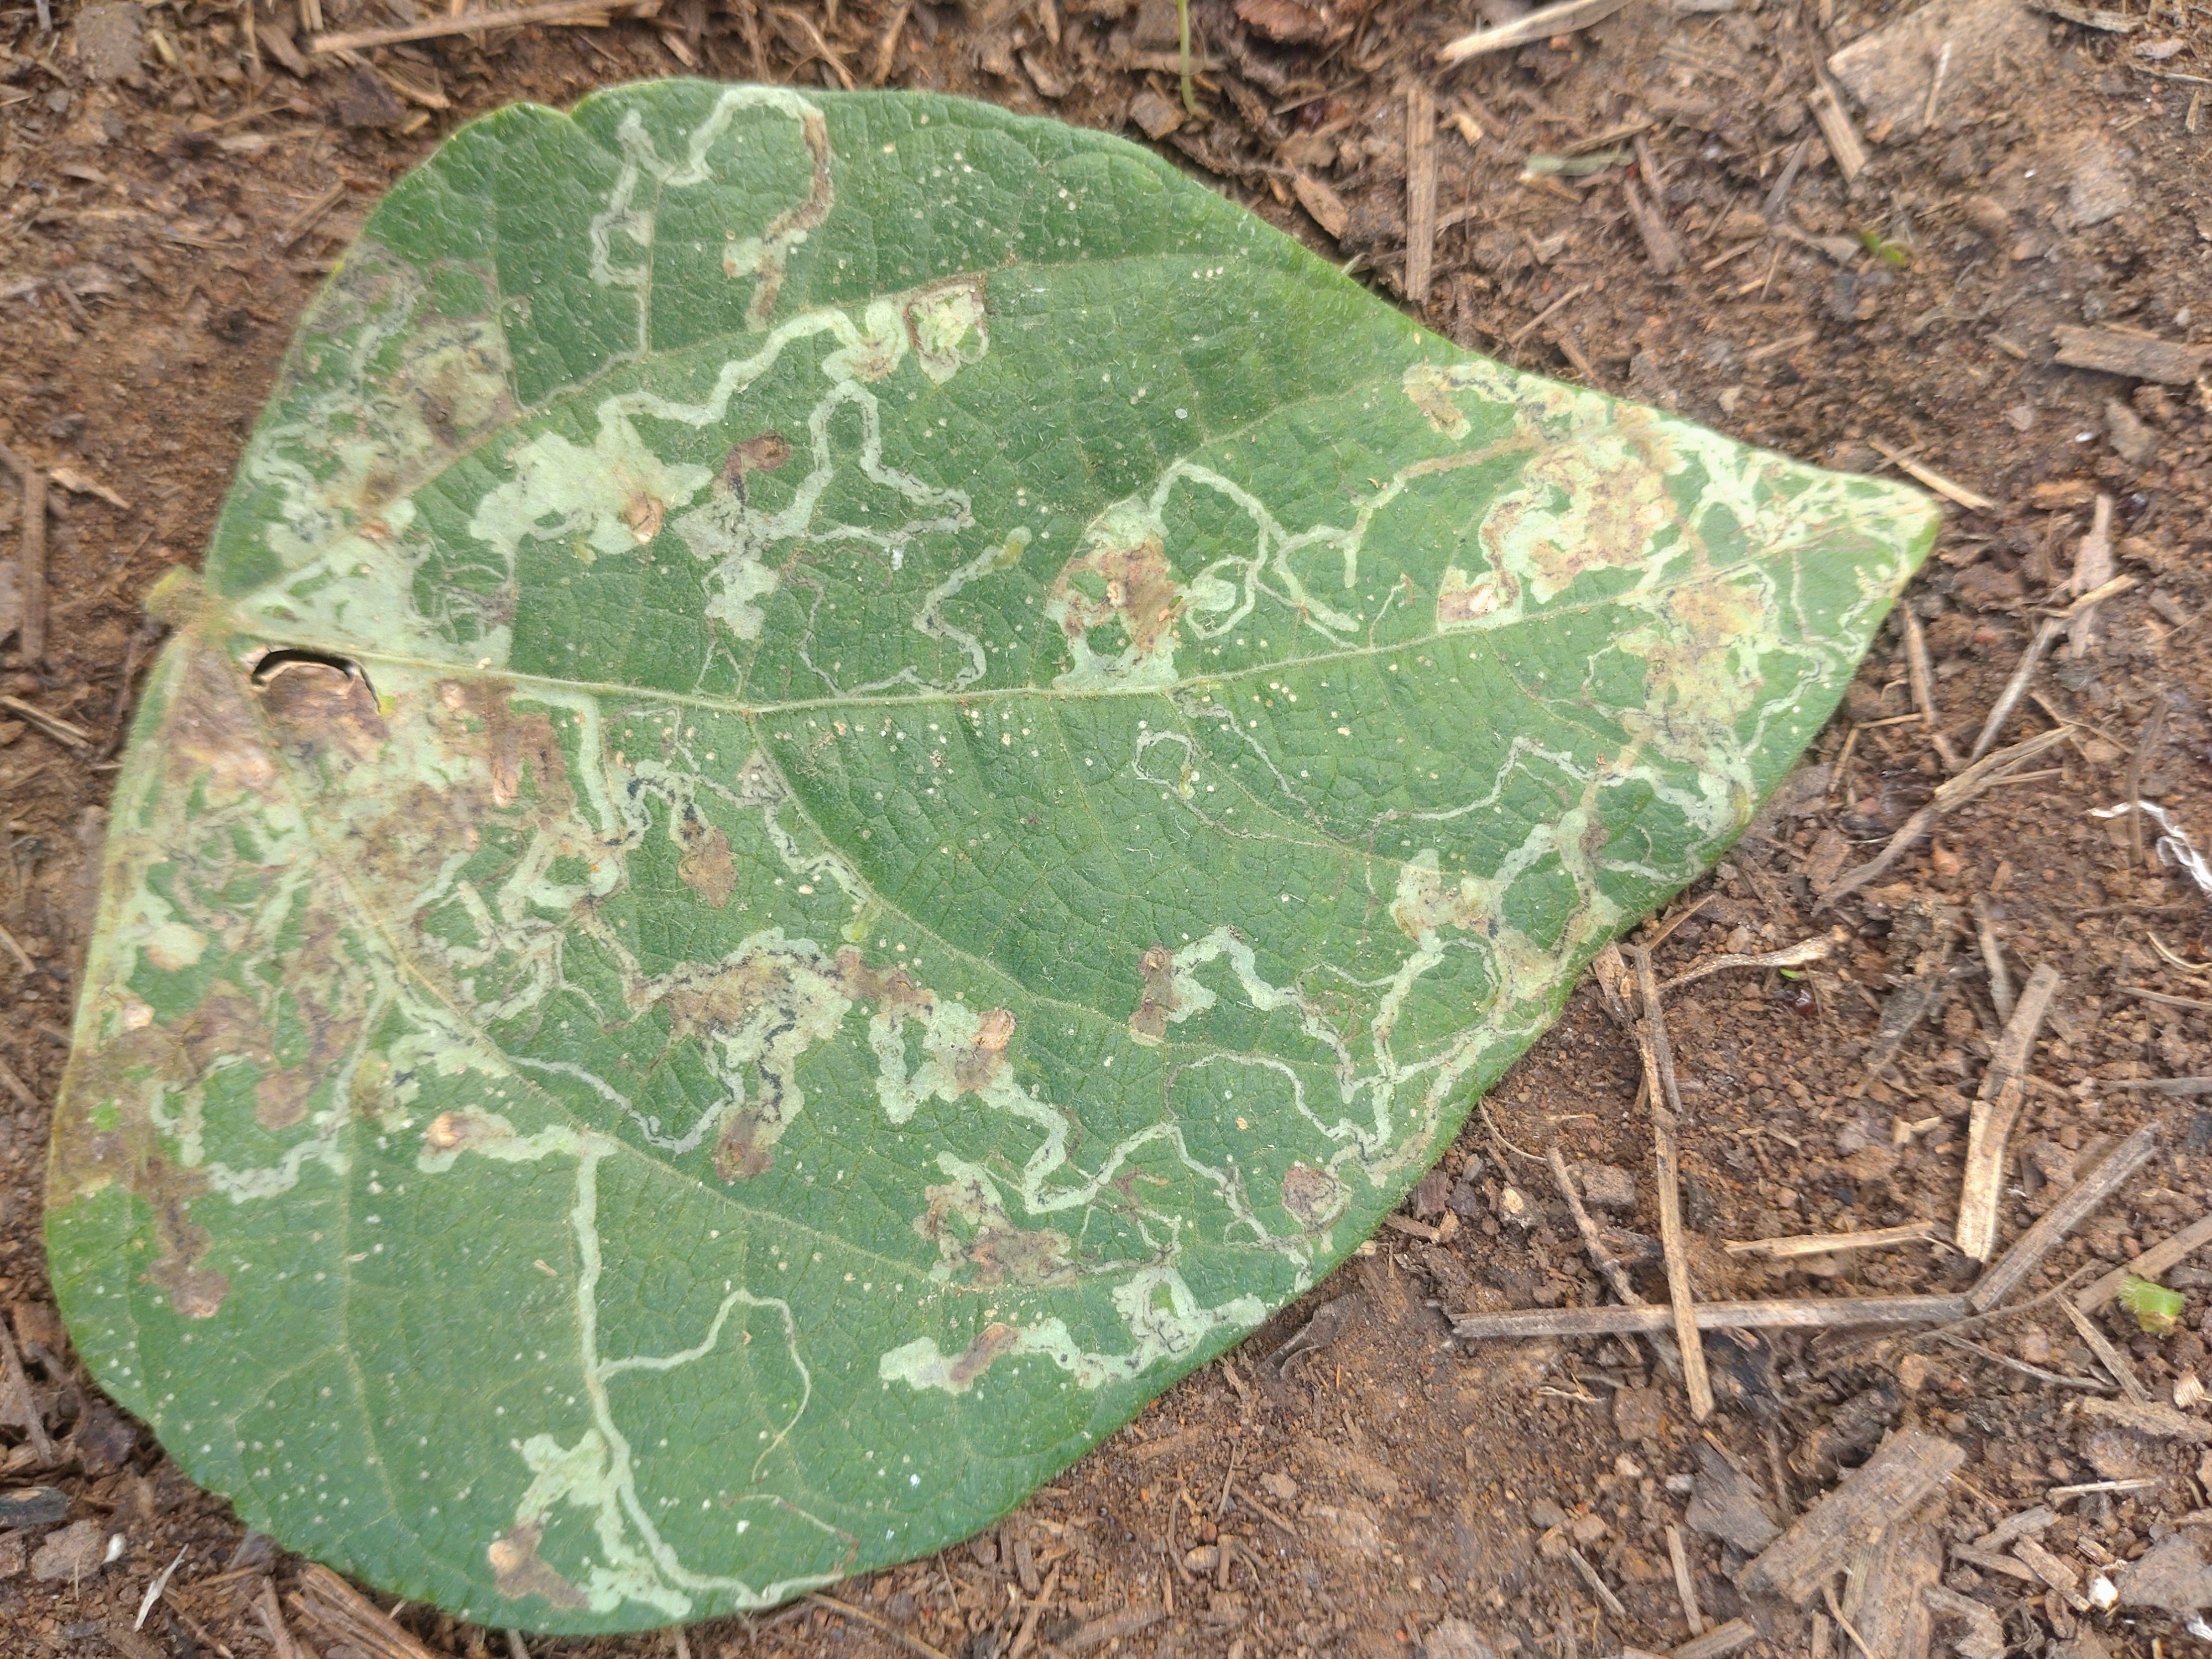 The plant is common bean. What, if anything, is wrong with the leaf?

anthracnose
